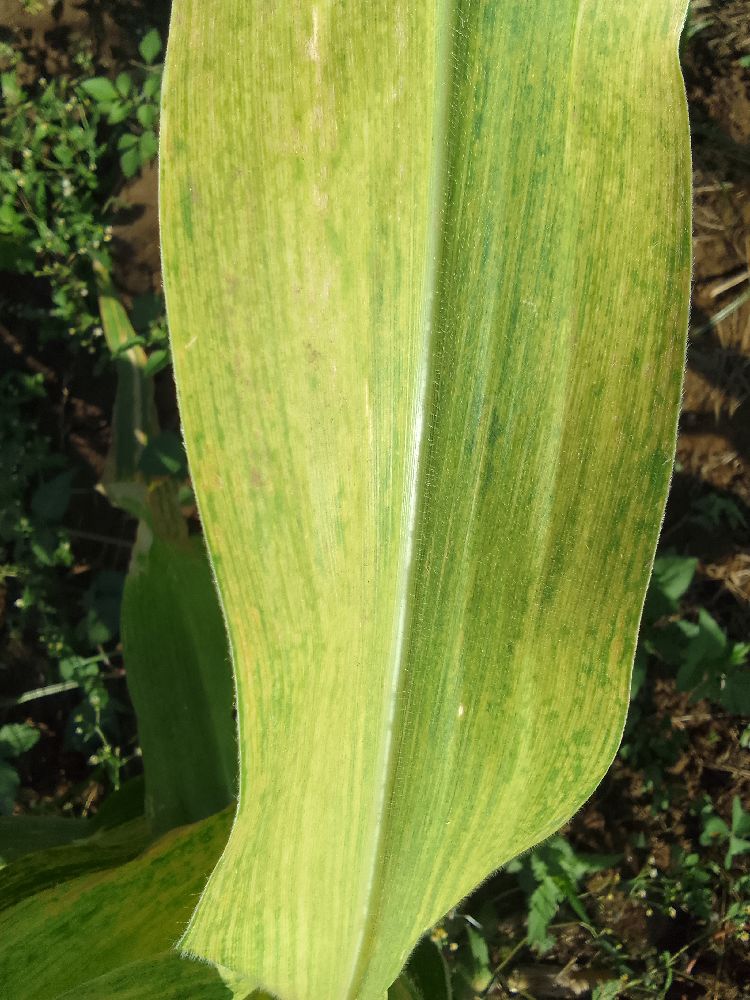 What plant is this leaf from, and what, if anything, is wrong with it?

maize, maize lethal necrosis
